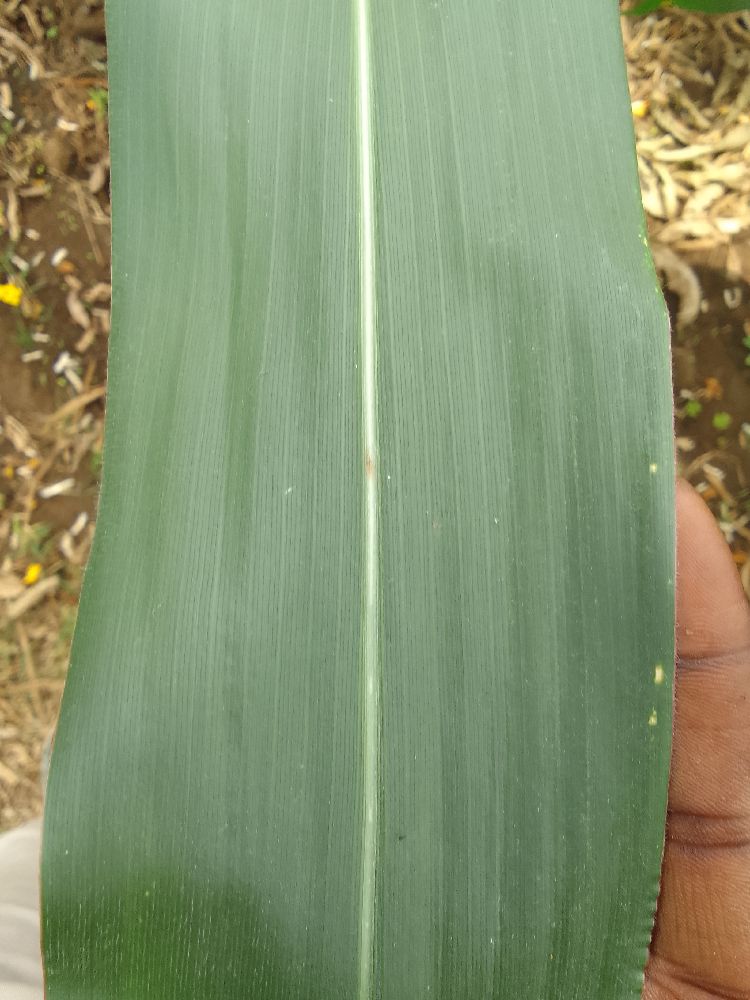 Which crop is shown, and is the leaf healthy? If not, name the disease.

maize, healthy
